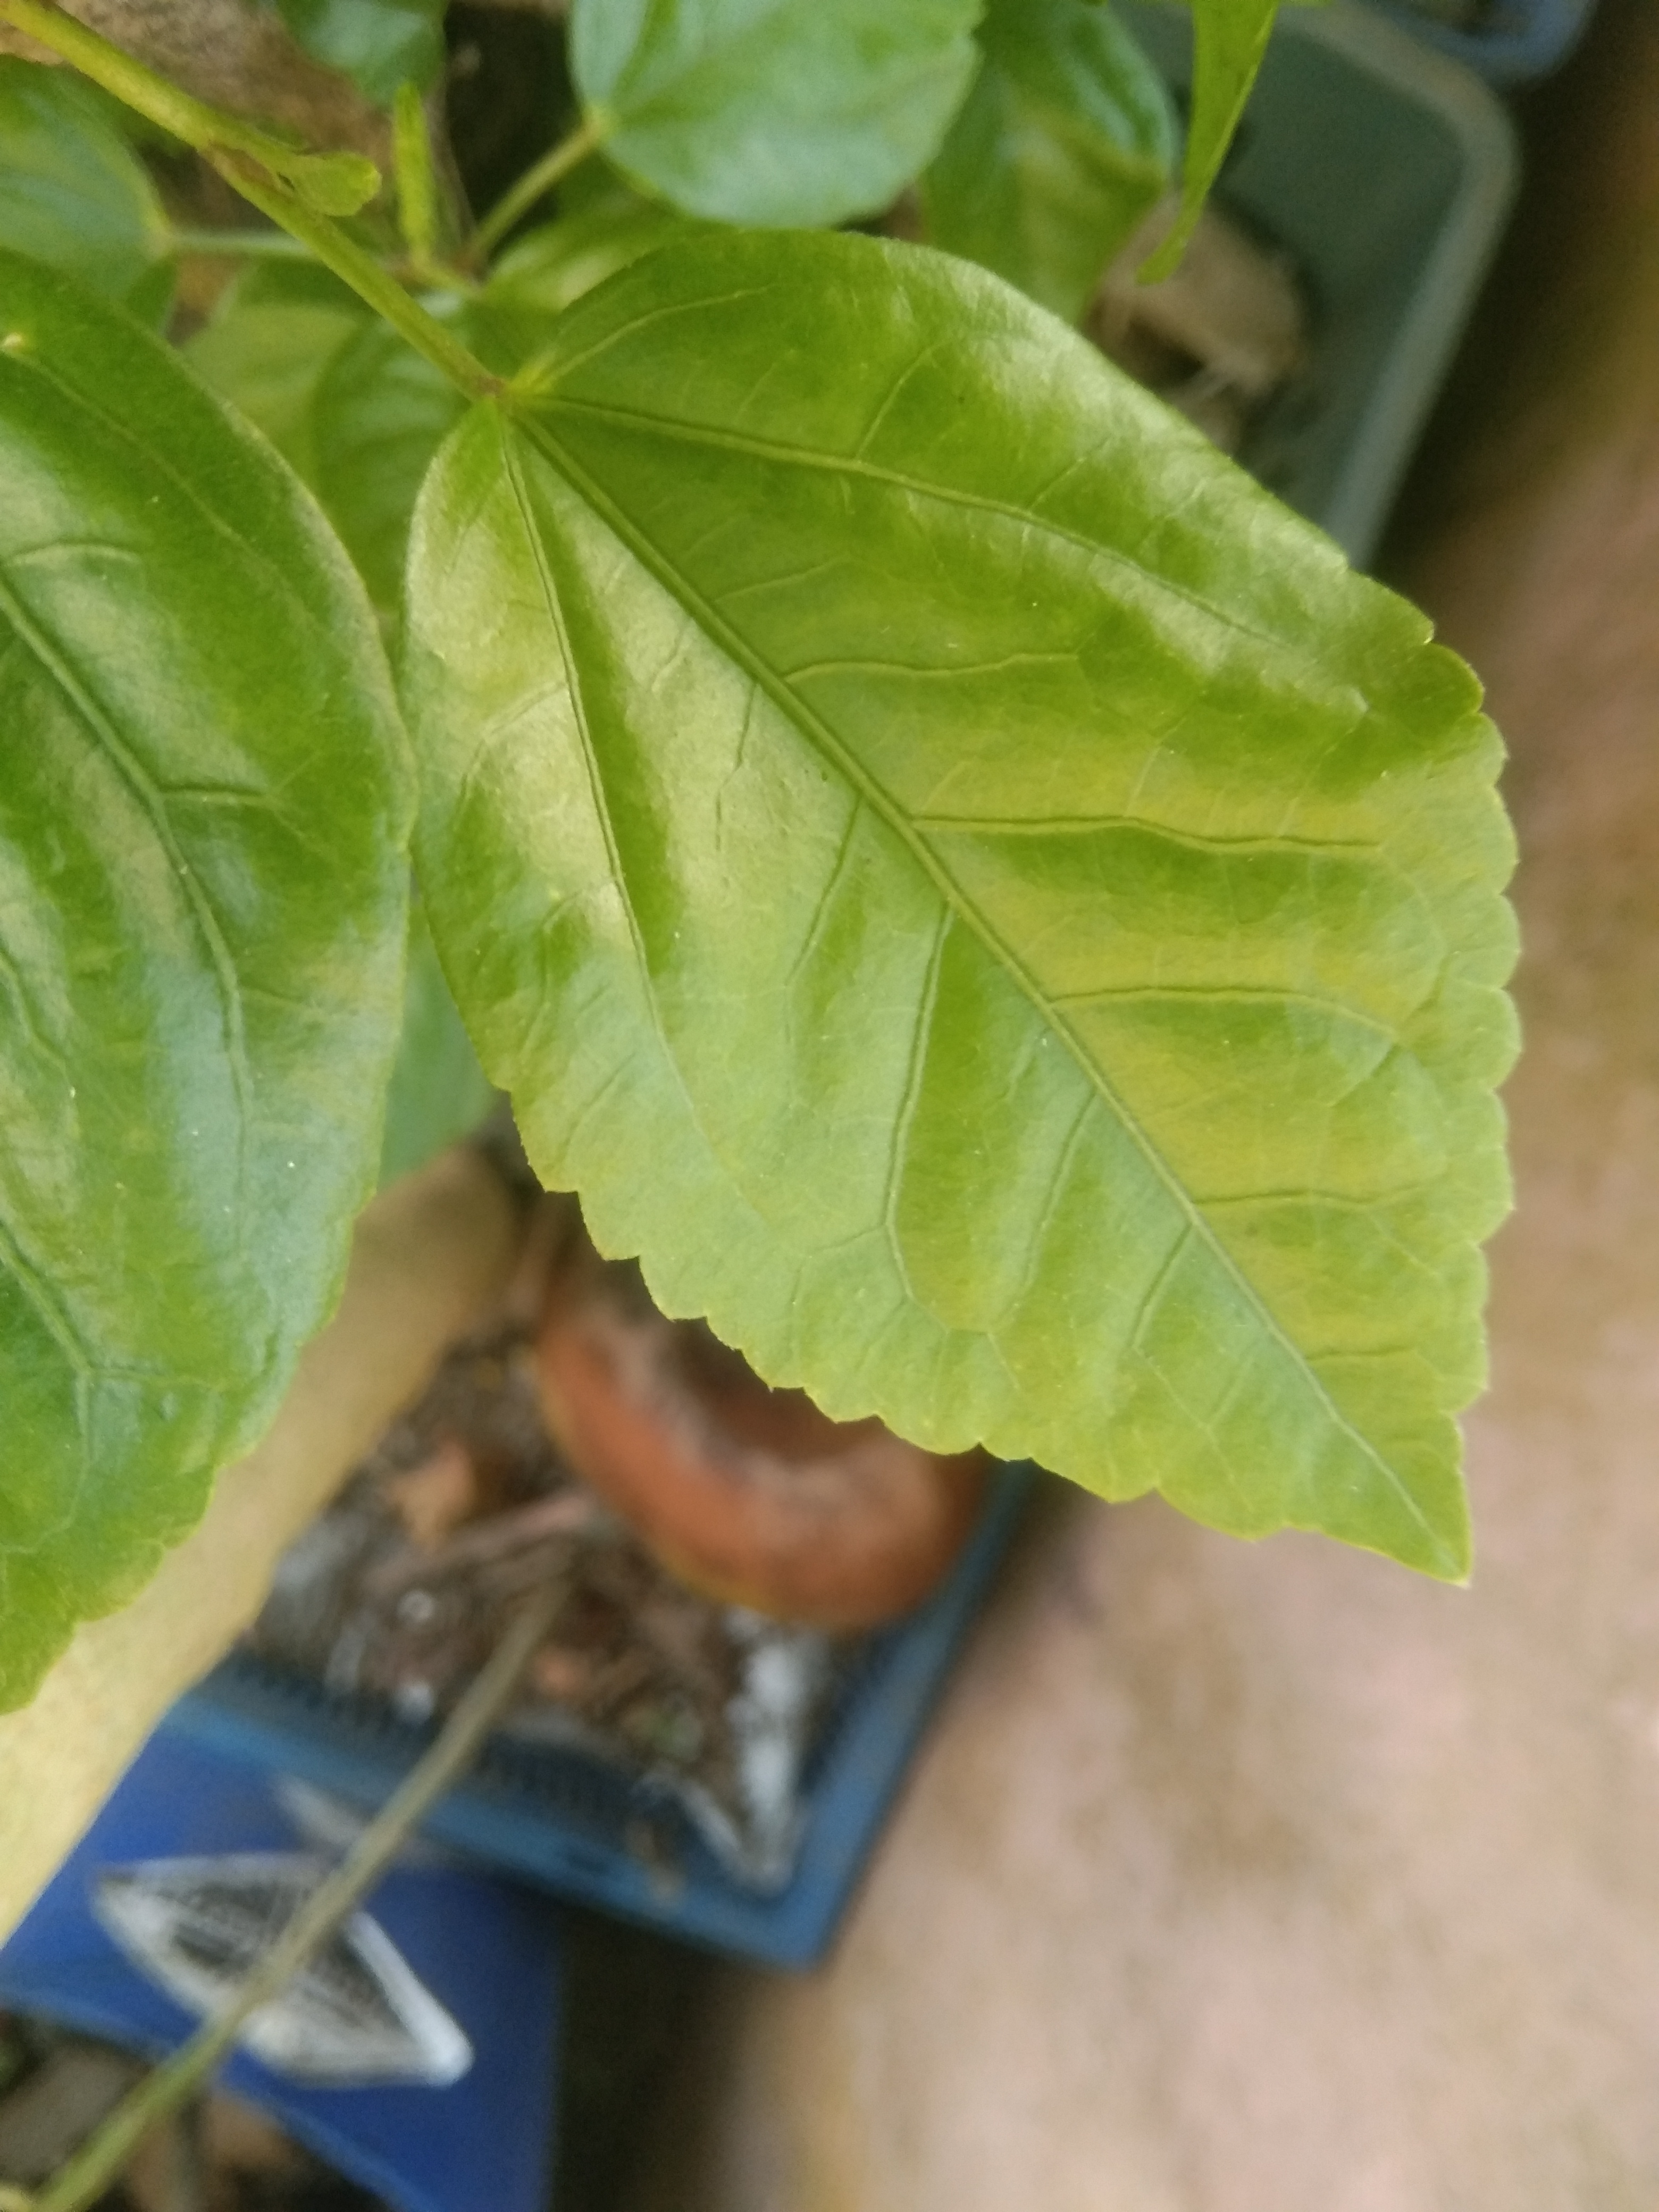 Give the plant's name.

hibiscus
